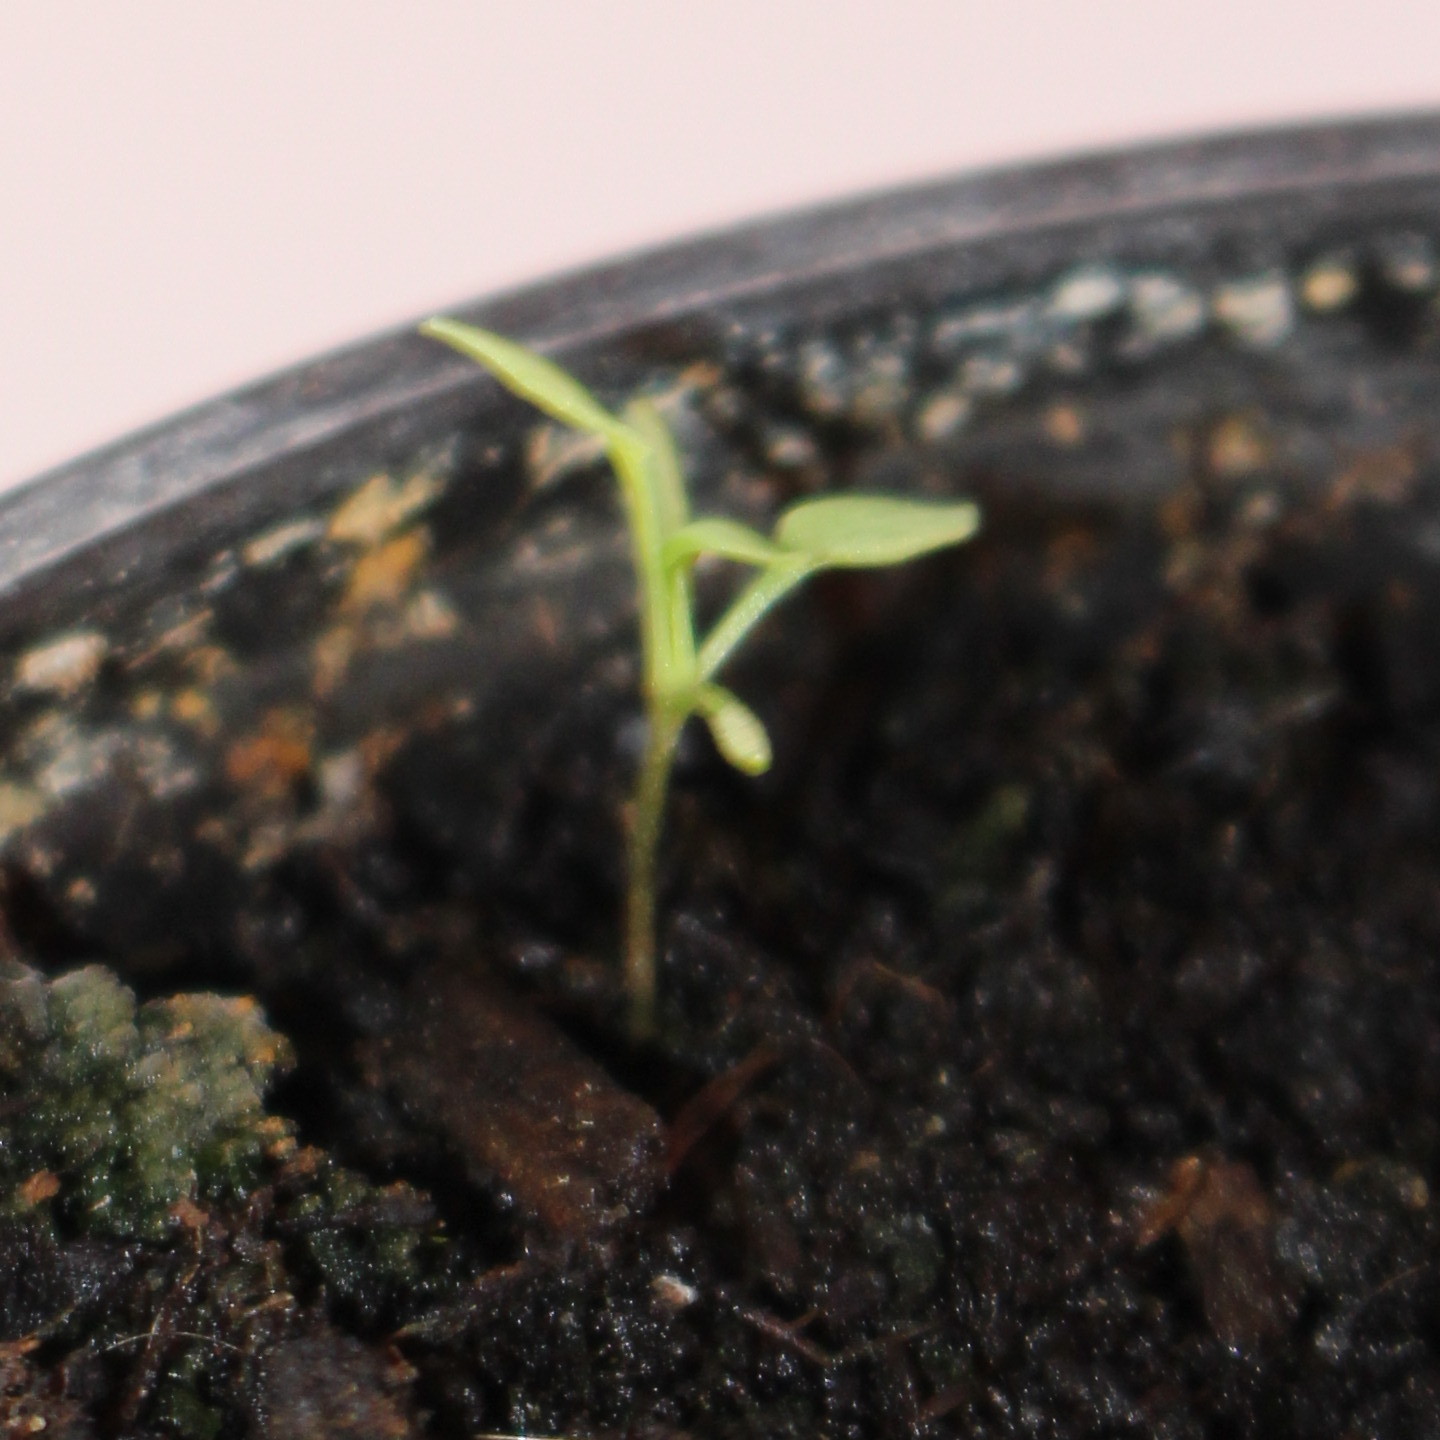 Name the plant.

Papaver rhoeas
